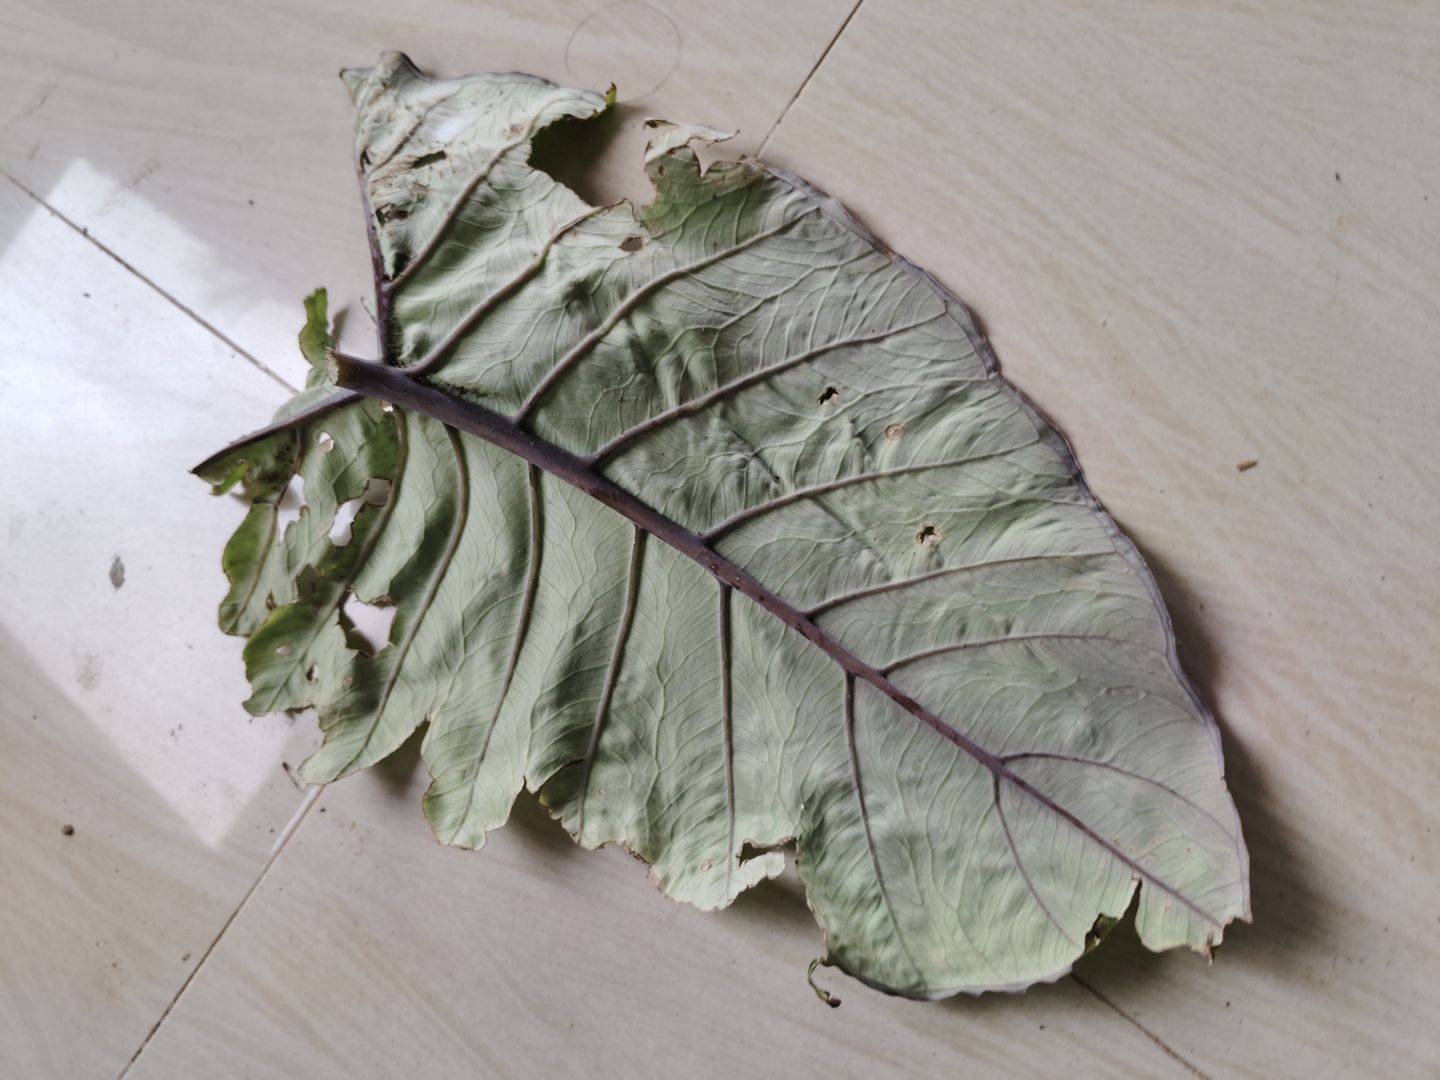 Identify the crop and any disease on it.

taro, leaf blight
